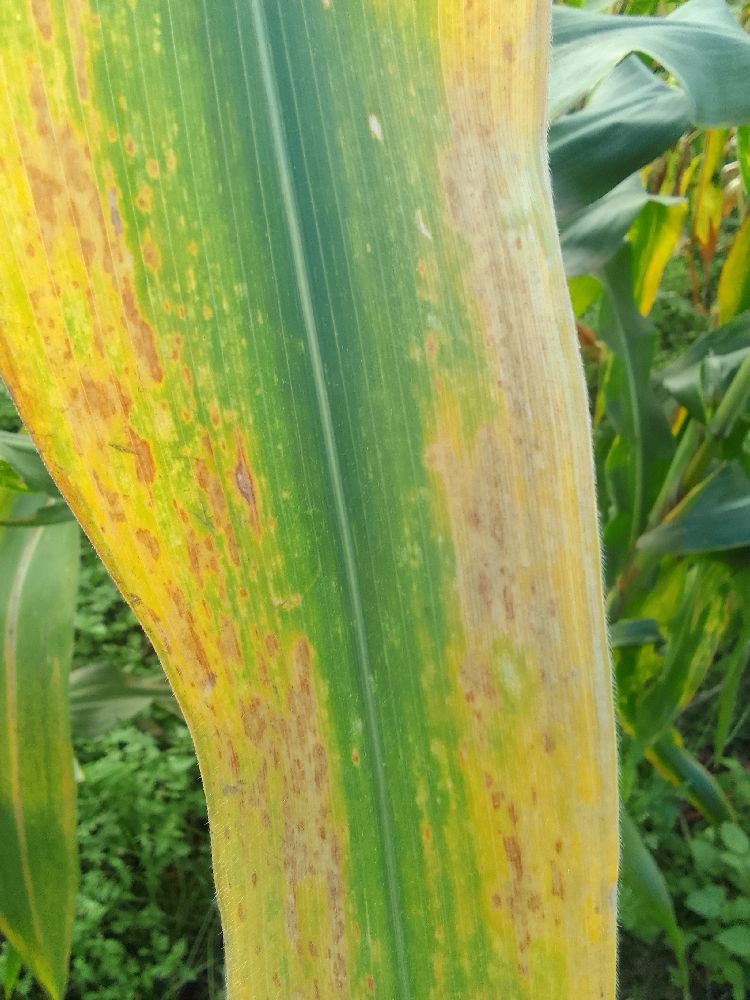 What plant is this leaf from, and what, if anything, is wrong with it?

maize, maize lethal necrosis
